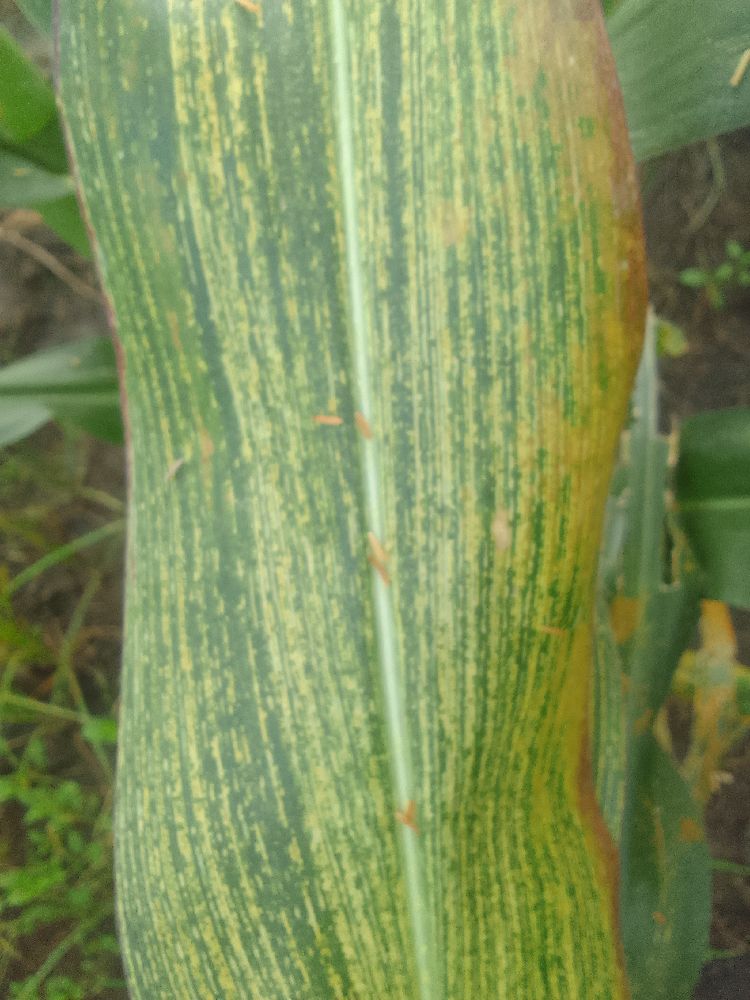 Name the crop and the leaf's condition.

maize, maize streak virus
